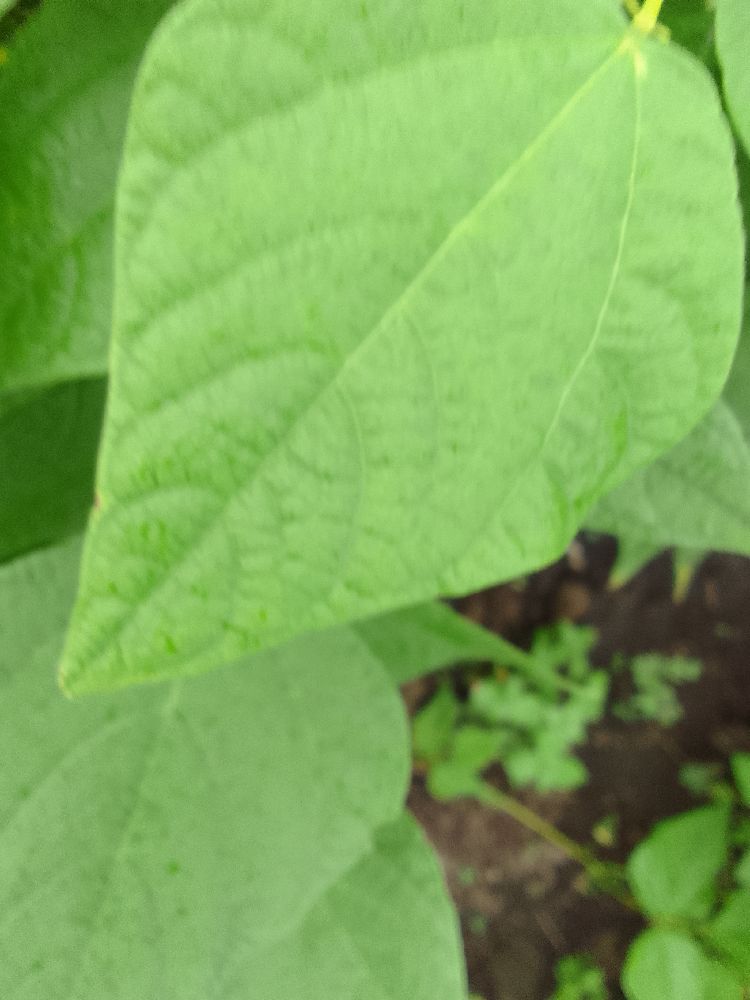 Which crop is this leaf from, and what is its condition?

common bean, healthy
